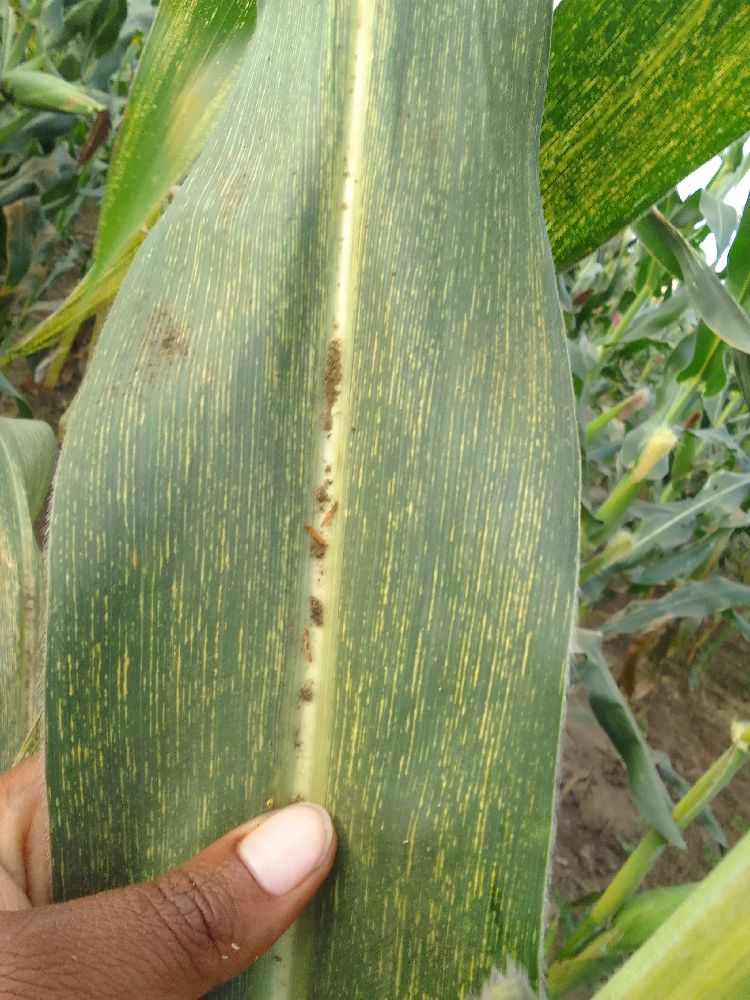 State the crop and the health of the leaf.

maize, maize streak virus
